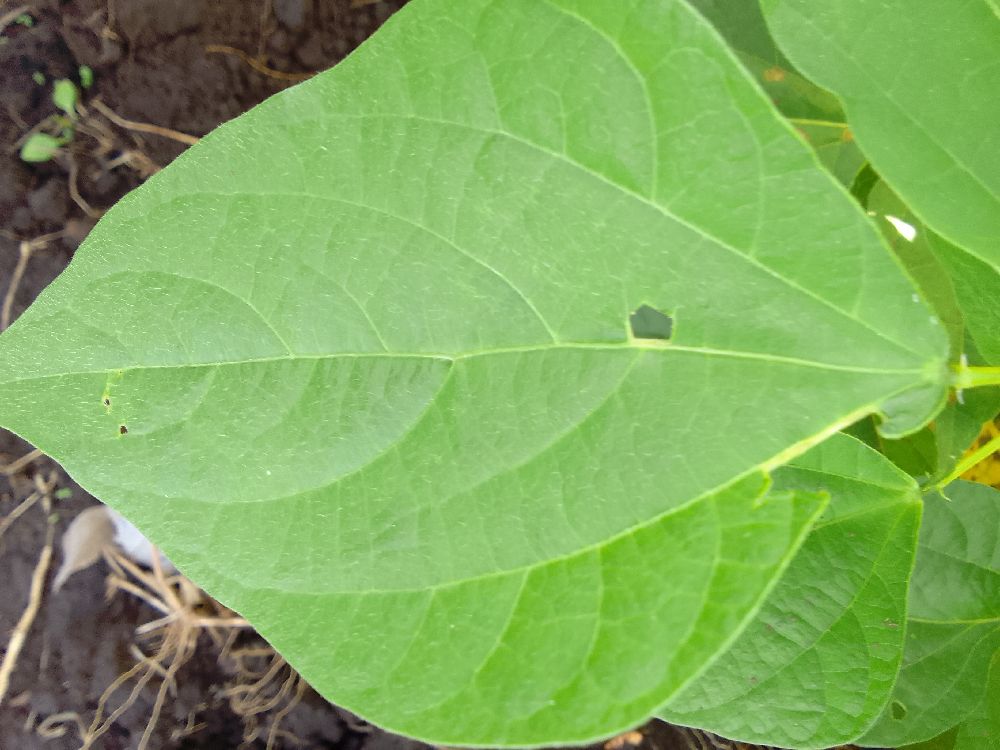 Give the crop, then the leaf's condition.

common bean, healthy
